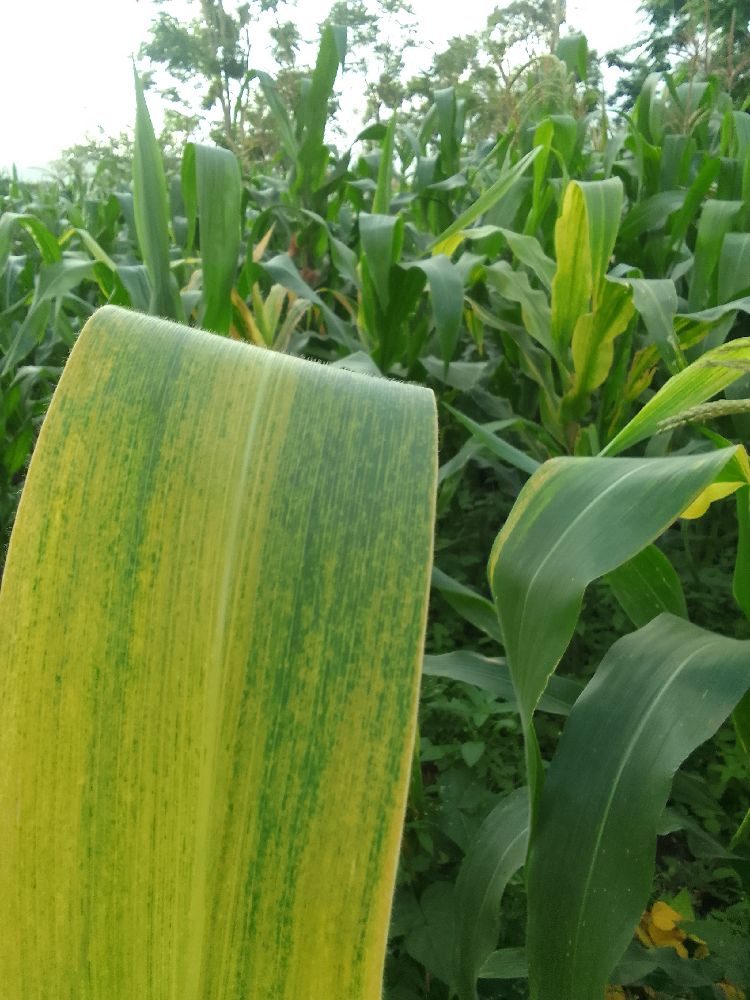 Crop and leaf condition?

maize, maize lethal necrosis
